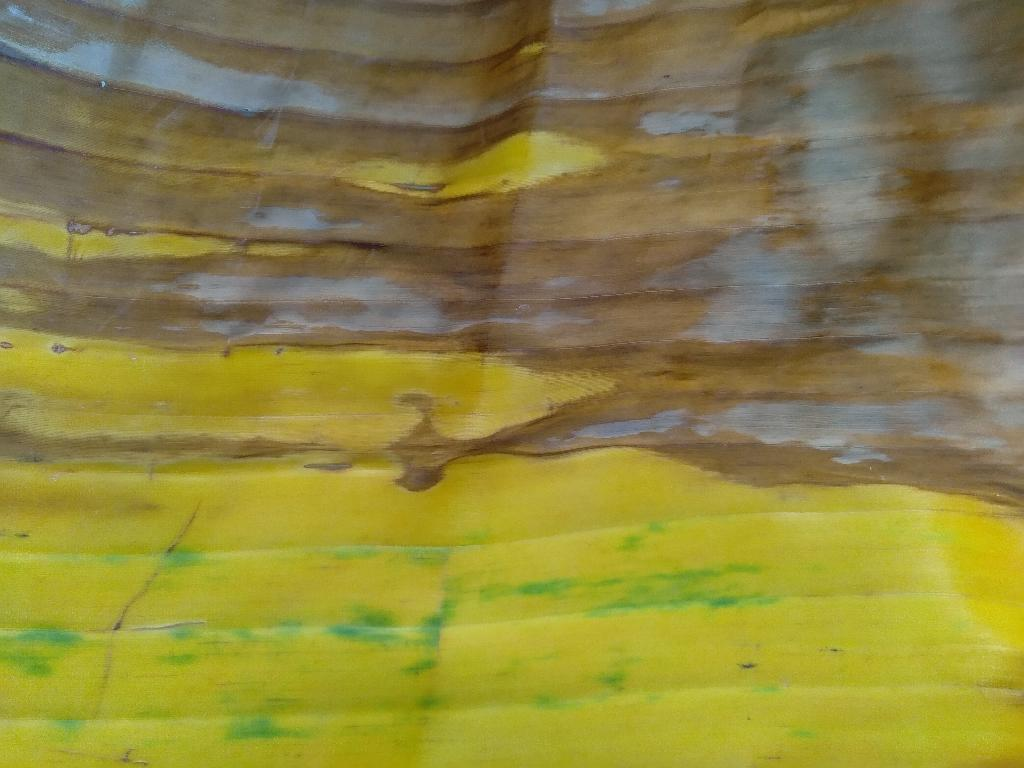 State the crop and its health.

banana, fusarium wilt race 1
